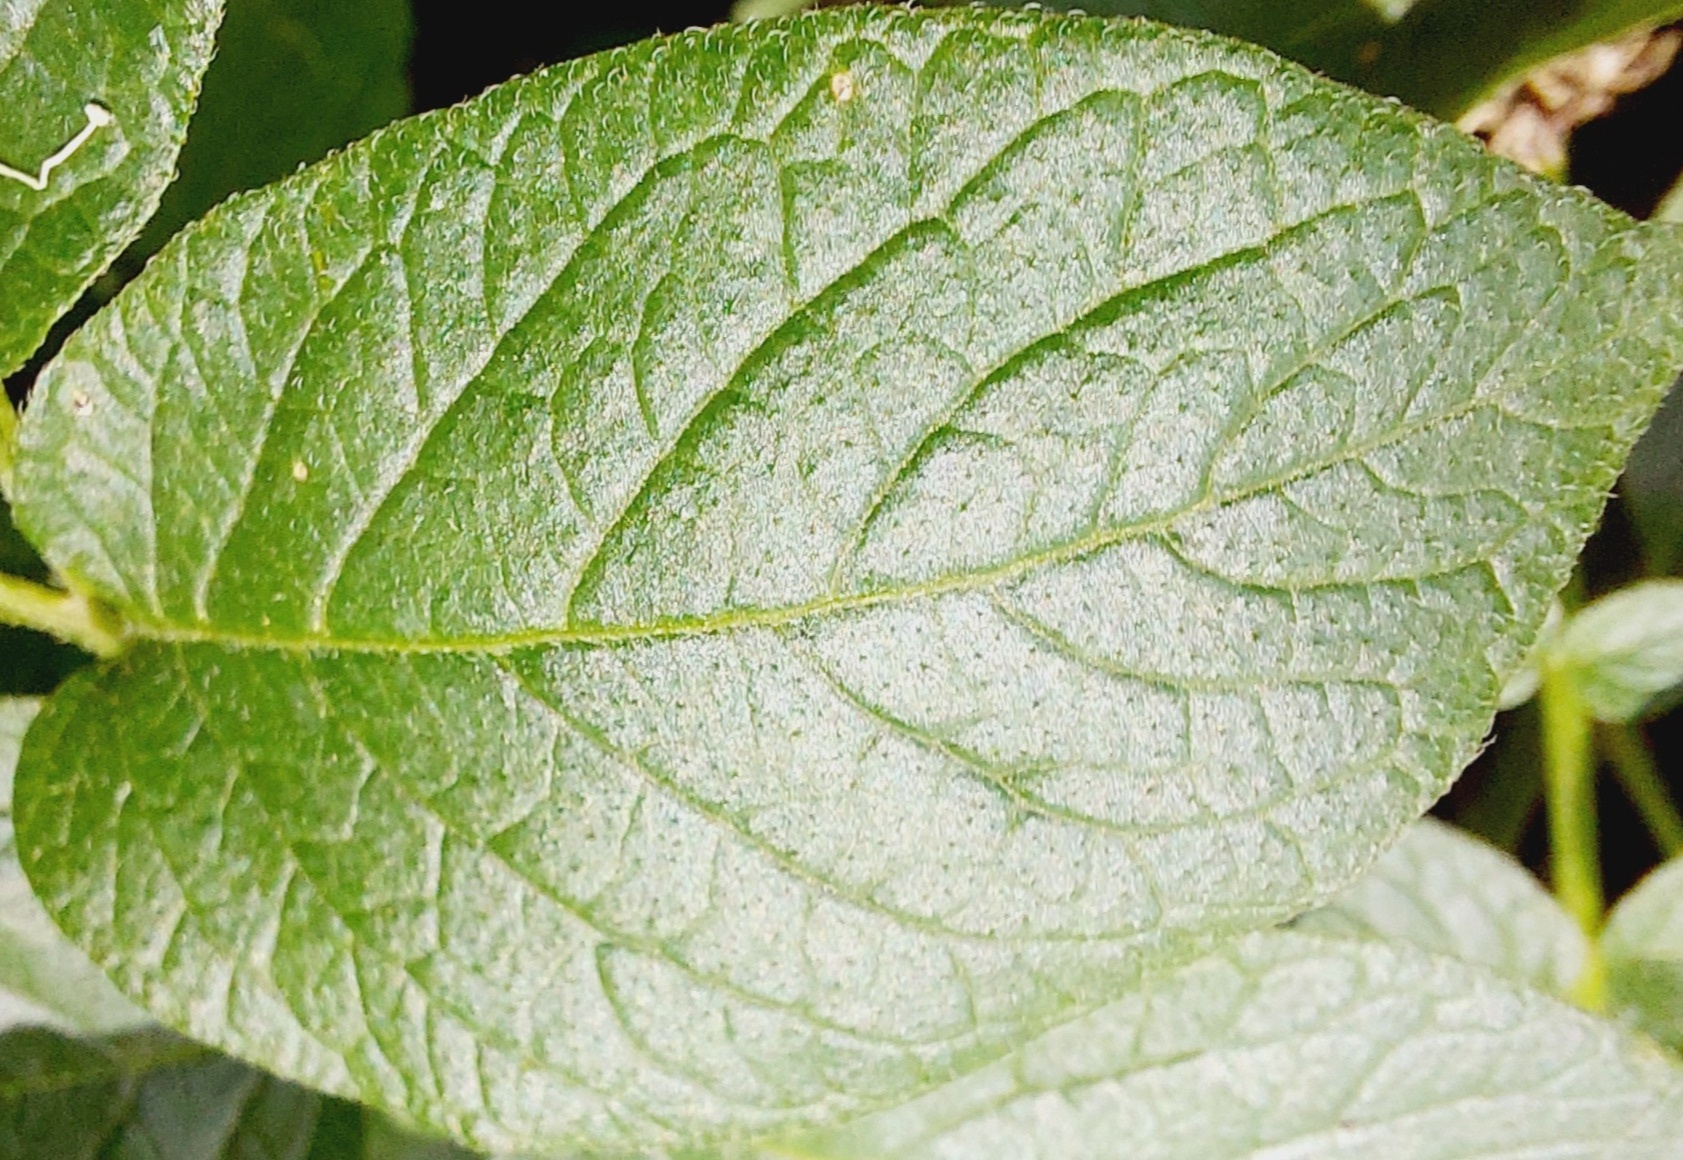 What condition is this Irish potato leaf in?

healthy
